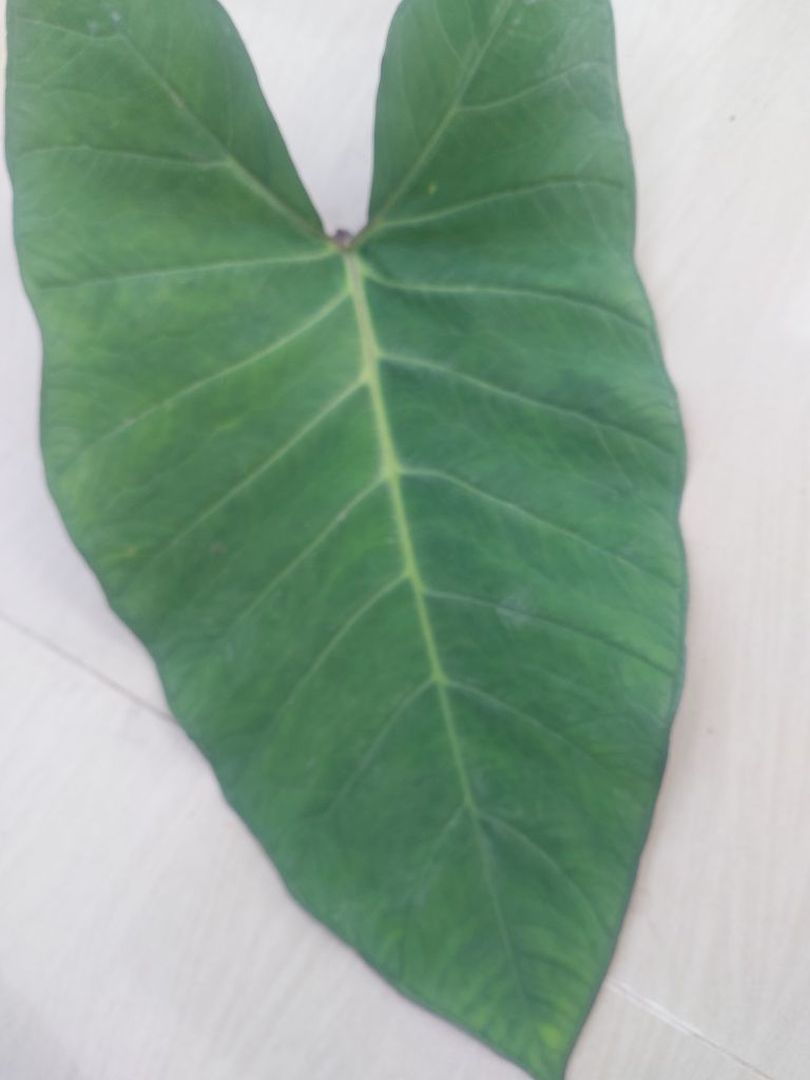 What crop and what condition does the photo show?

taro, healthy
